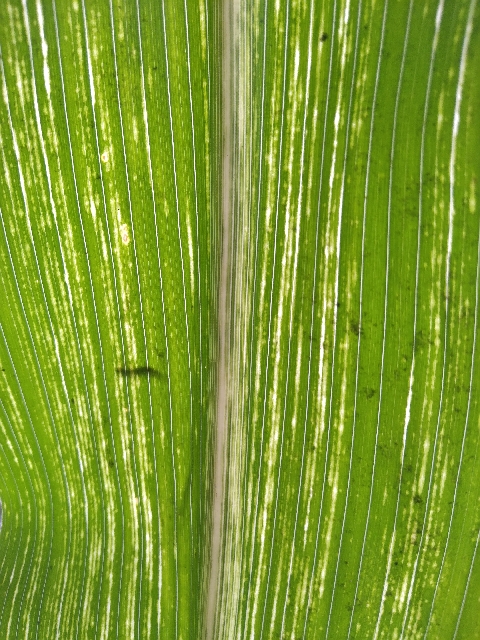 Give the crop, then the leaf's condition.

maize, maize streak virus
